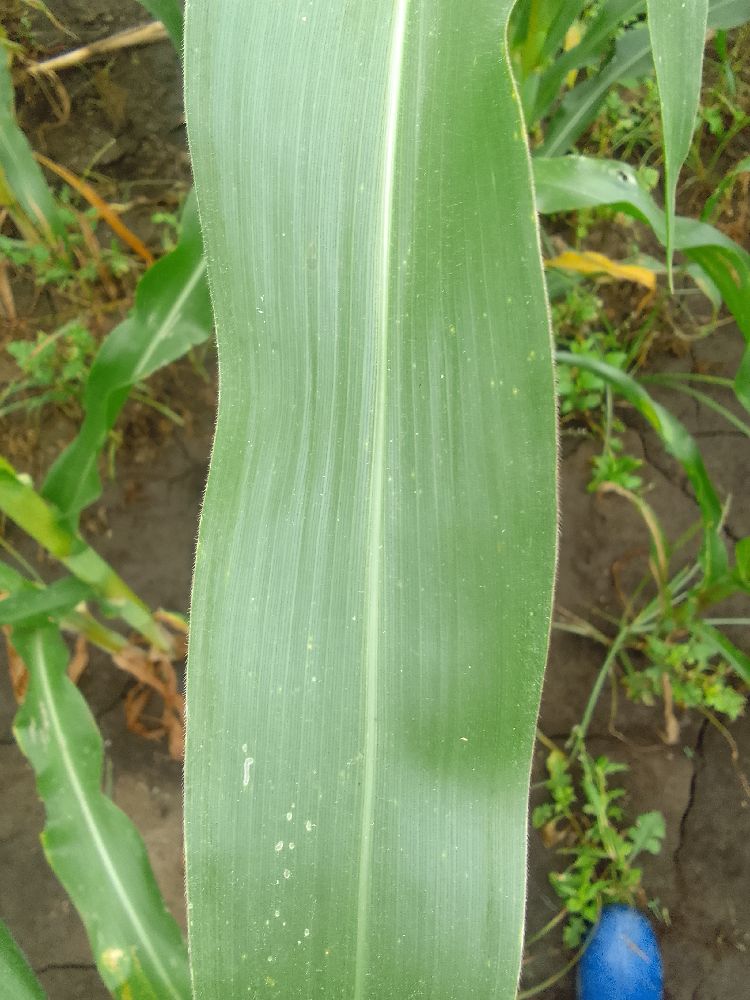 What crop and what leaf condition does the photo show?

maize, healthy
